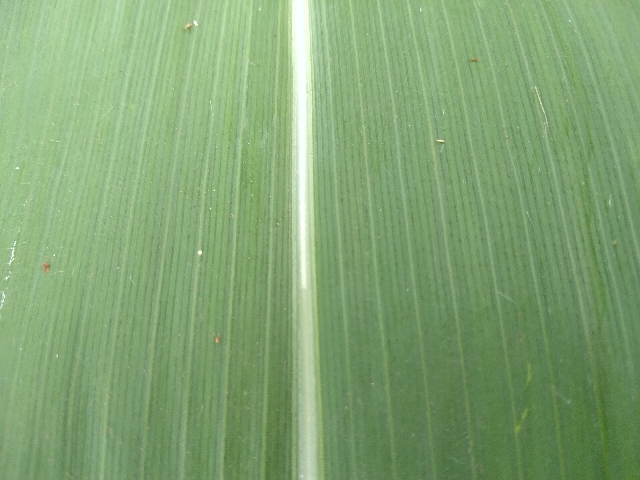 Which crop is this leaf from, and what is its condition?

maize, healthy
